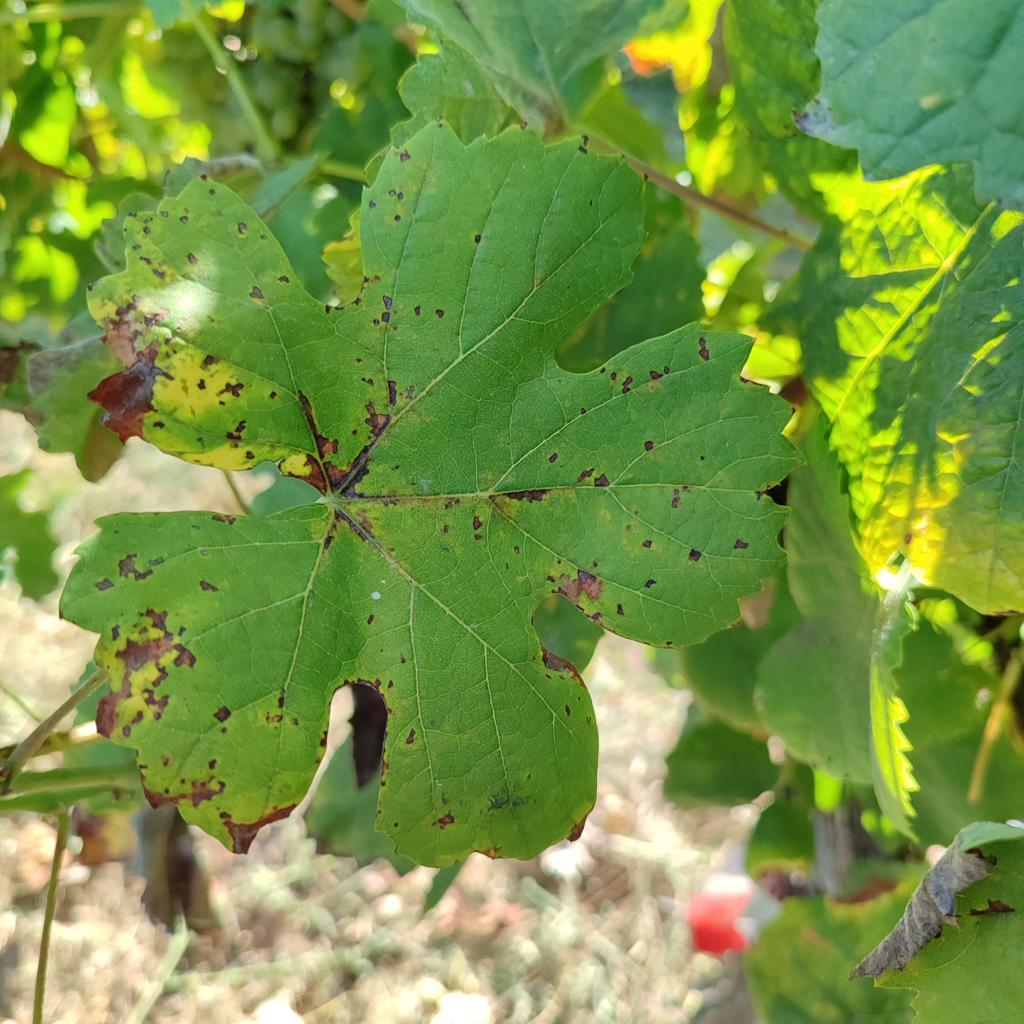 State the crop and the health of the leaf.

grapevine, downy mildew
